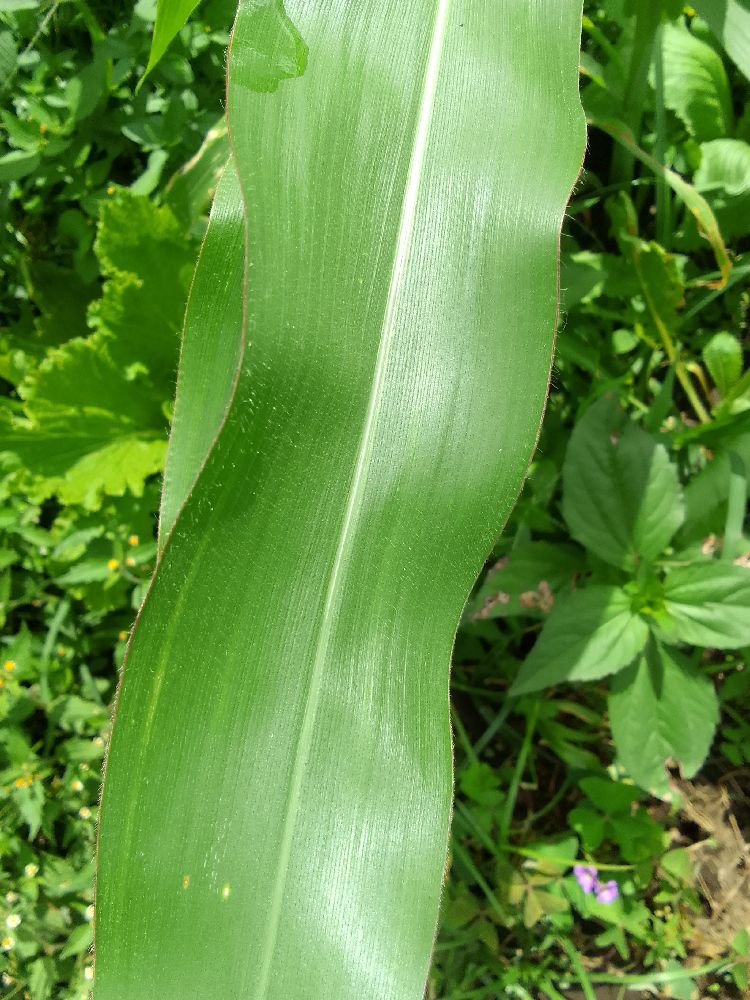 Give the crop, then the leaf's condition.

maize, healthy
